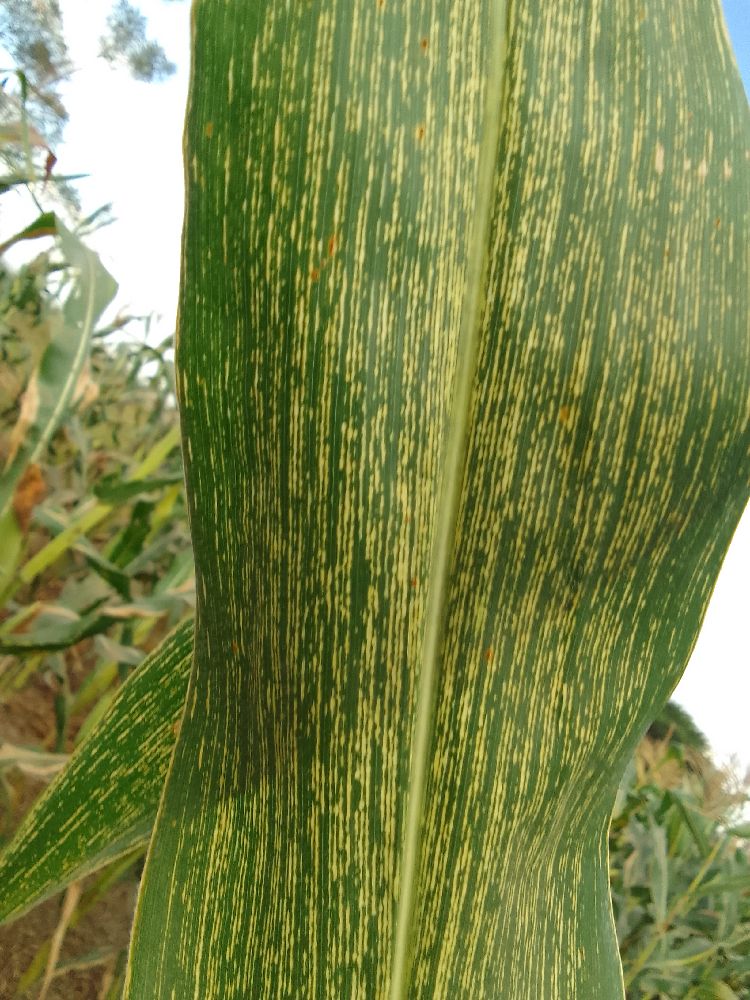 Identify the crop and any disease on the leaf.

maize, maize streak virus
